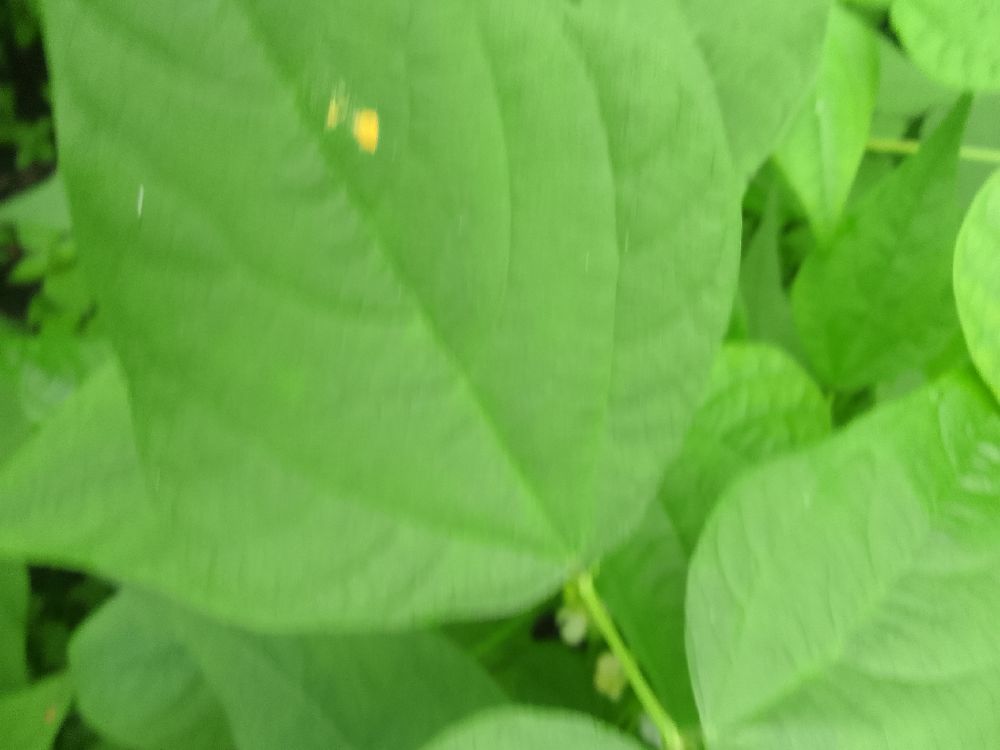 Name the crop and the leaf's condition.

common bean, healthy
